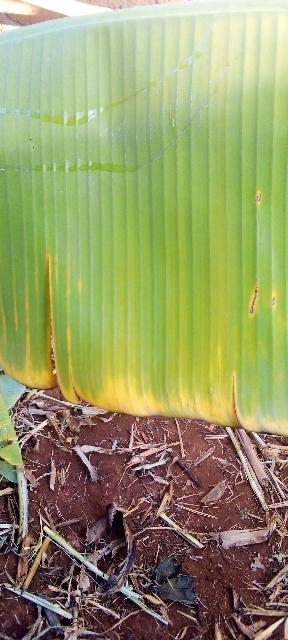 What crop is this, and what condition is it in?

banana, fusarium wilt race 1
